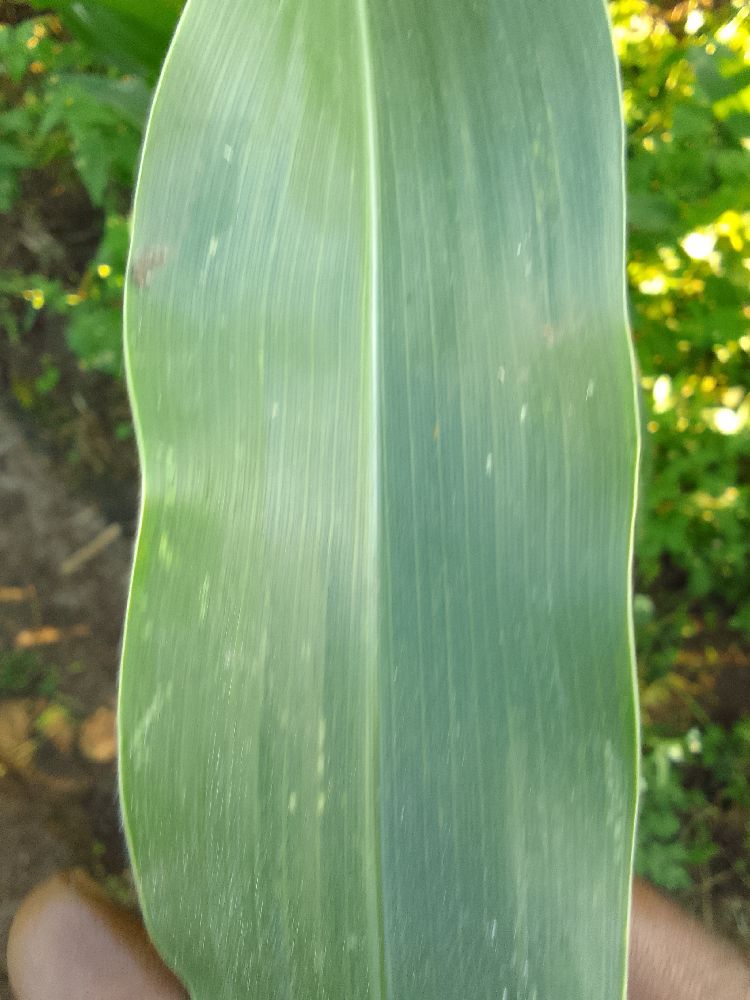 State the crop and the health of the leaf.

maize, healthy
